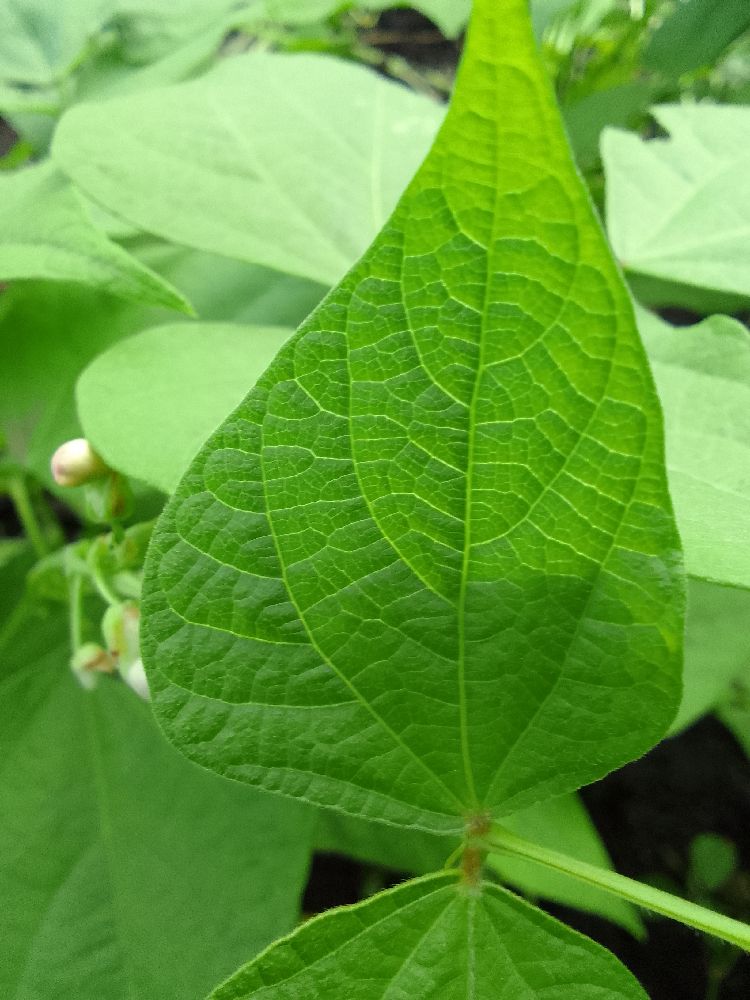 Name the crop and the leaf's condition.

common bean, healthy
